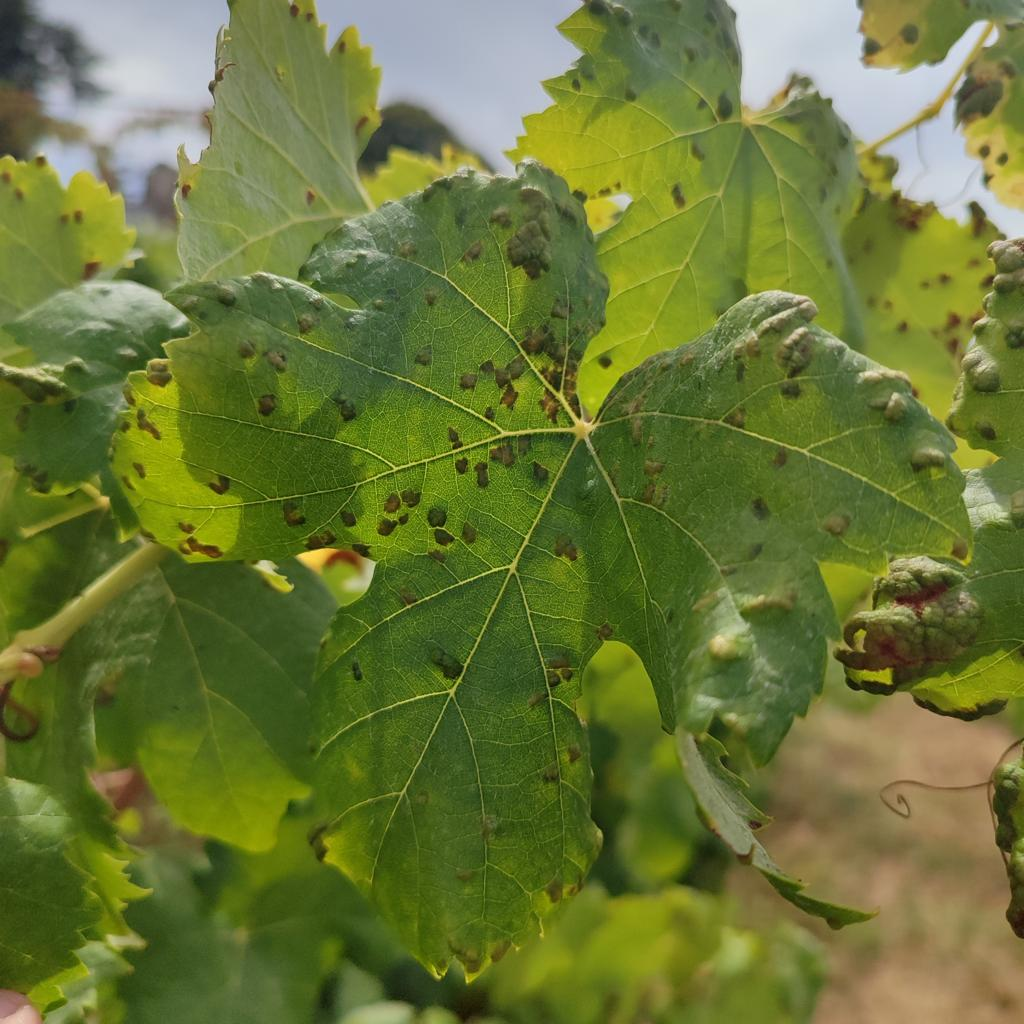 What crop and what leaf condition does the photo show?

grapevine, erineum mite
